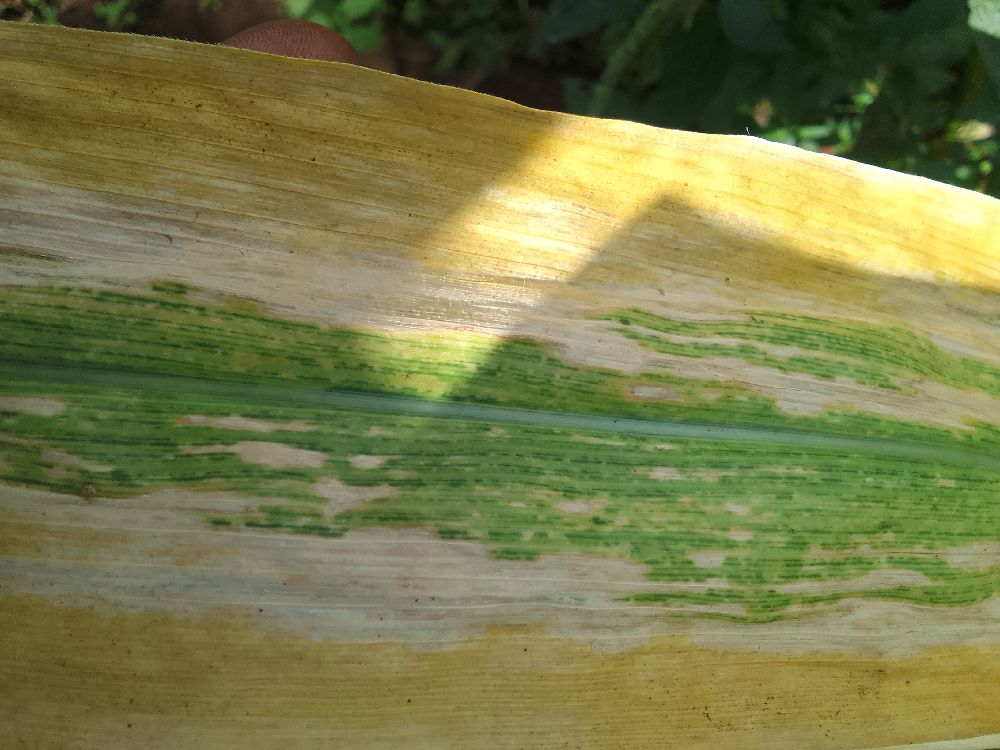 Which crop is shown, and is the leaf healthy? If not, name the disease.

maize, maize lethal necrosis
